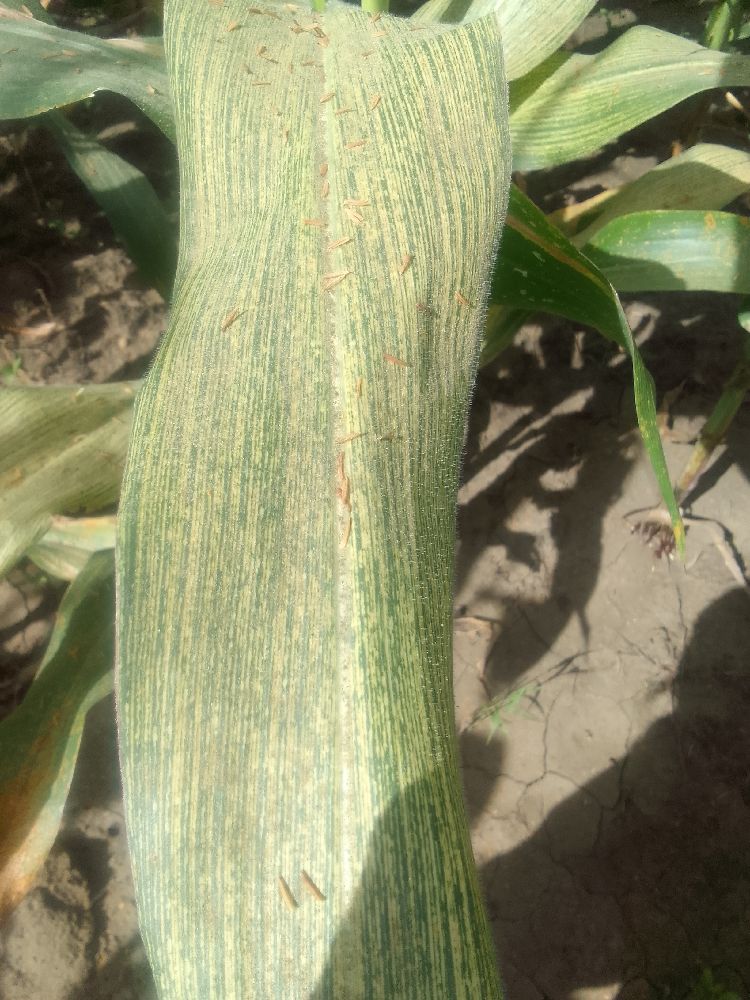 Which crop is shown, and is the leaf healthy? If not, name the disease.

maize, maize streak virus
